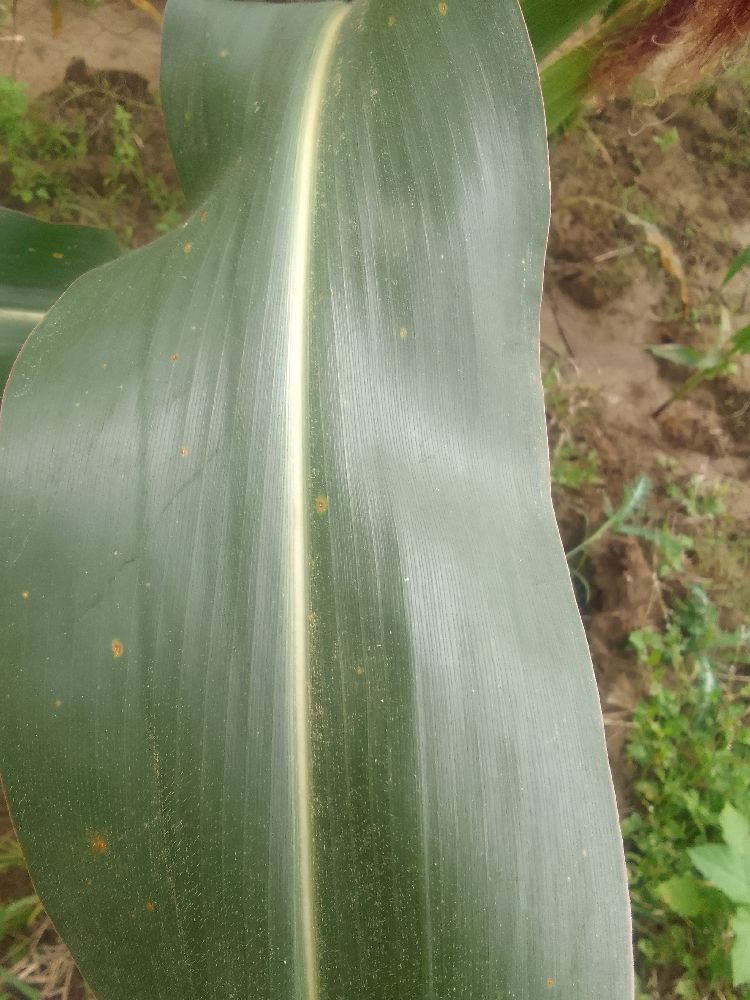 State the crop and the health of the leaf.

maize, healthy
